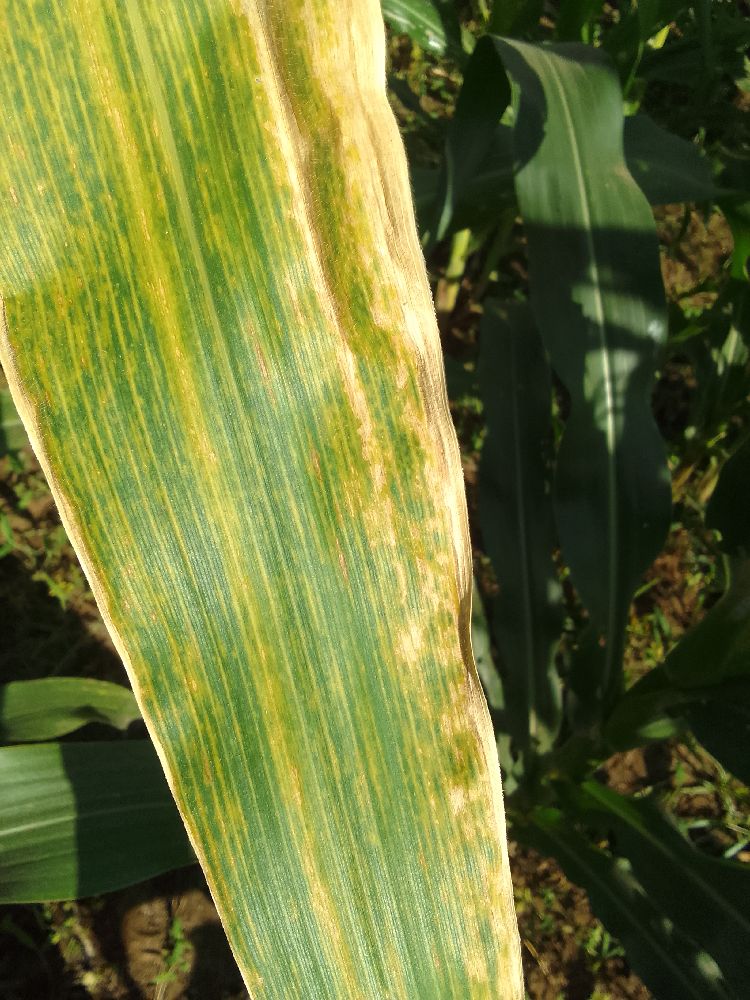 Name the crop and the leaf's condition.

maize, maize lethal necrosis
